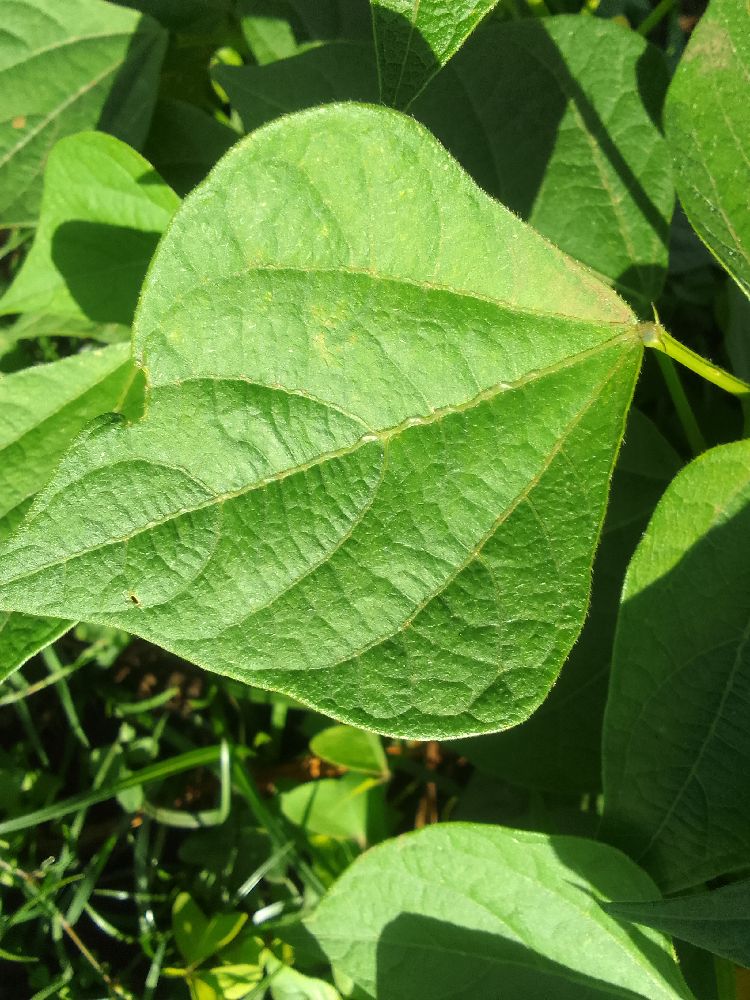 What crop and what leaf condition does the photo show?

common bean, healthy
